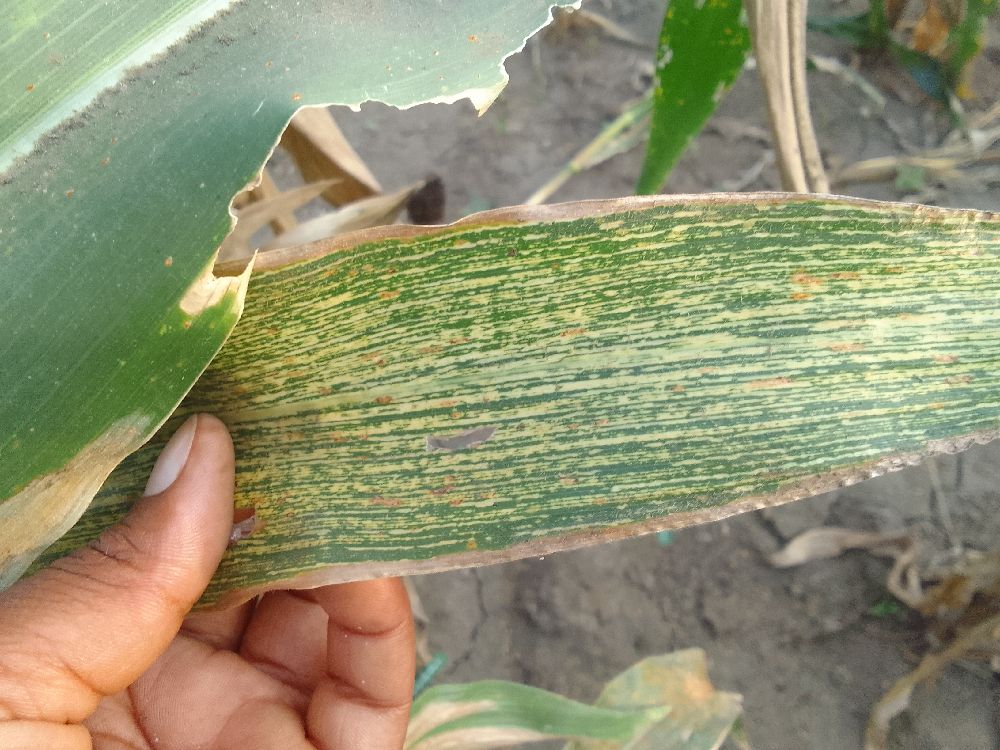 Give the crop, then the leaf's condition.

maize, maize streak virus
